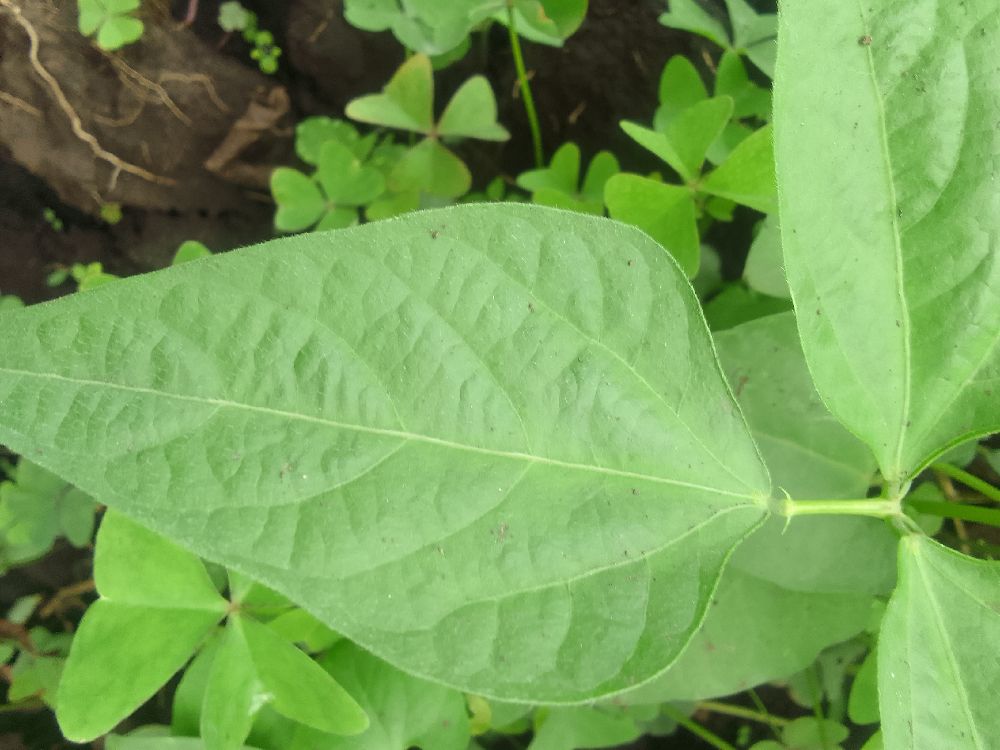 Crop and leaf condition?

common bean, healthy
